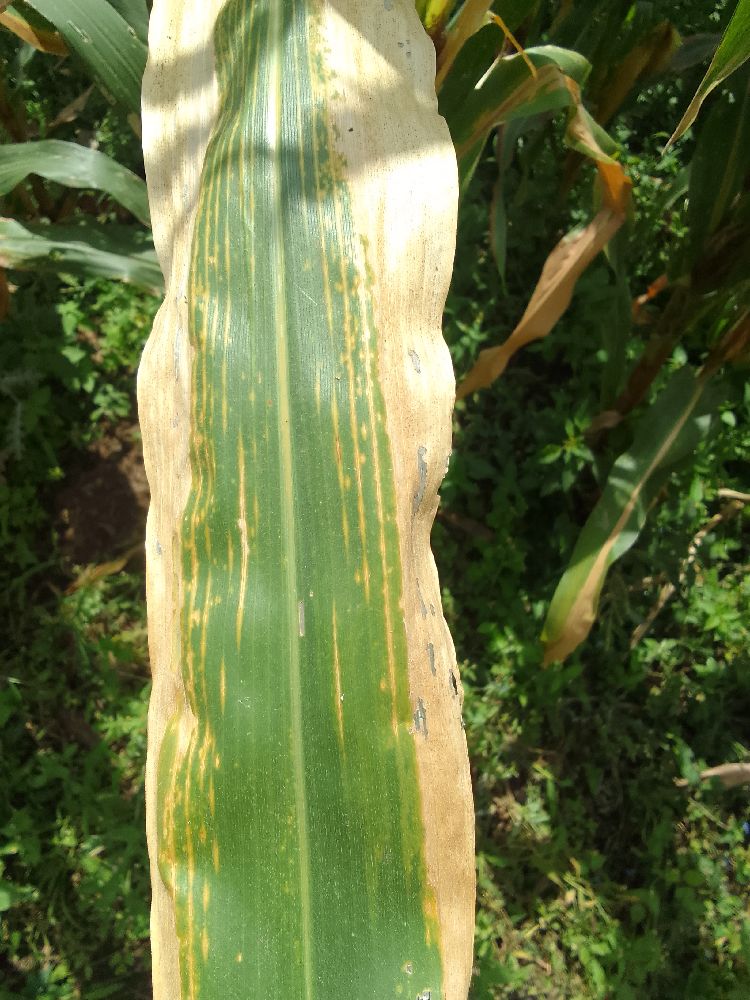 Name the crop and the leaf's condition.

maize, maize lethal necrosis
